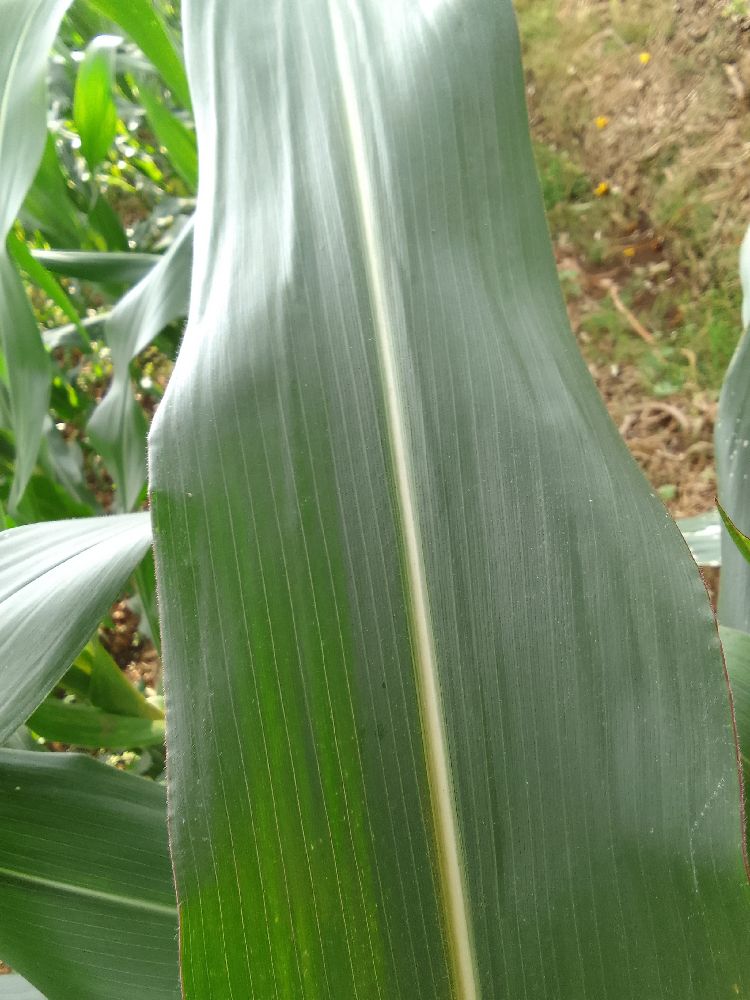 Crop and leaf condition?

maize, healthy
